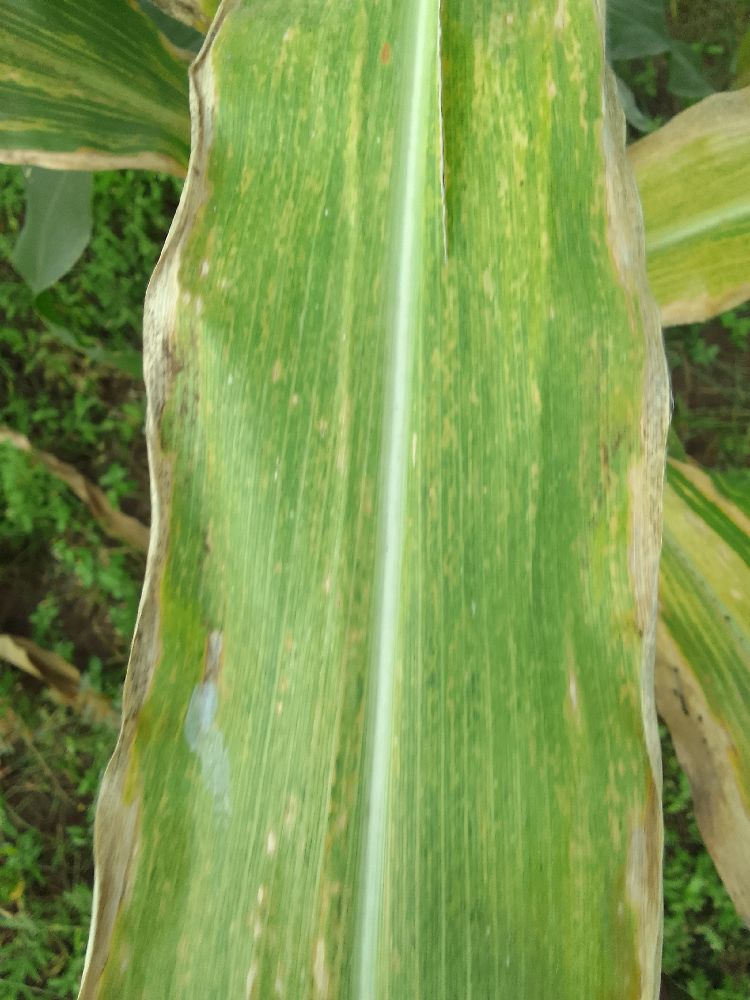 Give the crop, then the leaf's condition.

maize, maize lethal necrosis
